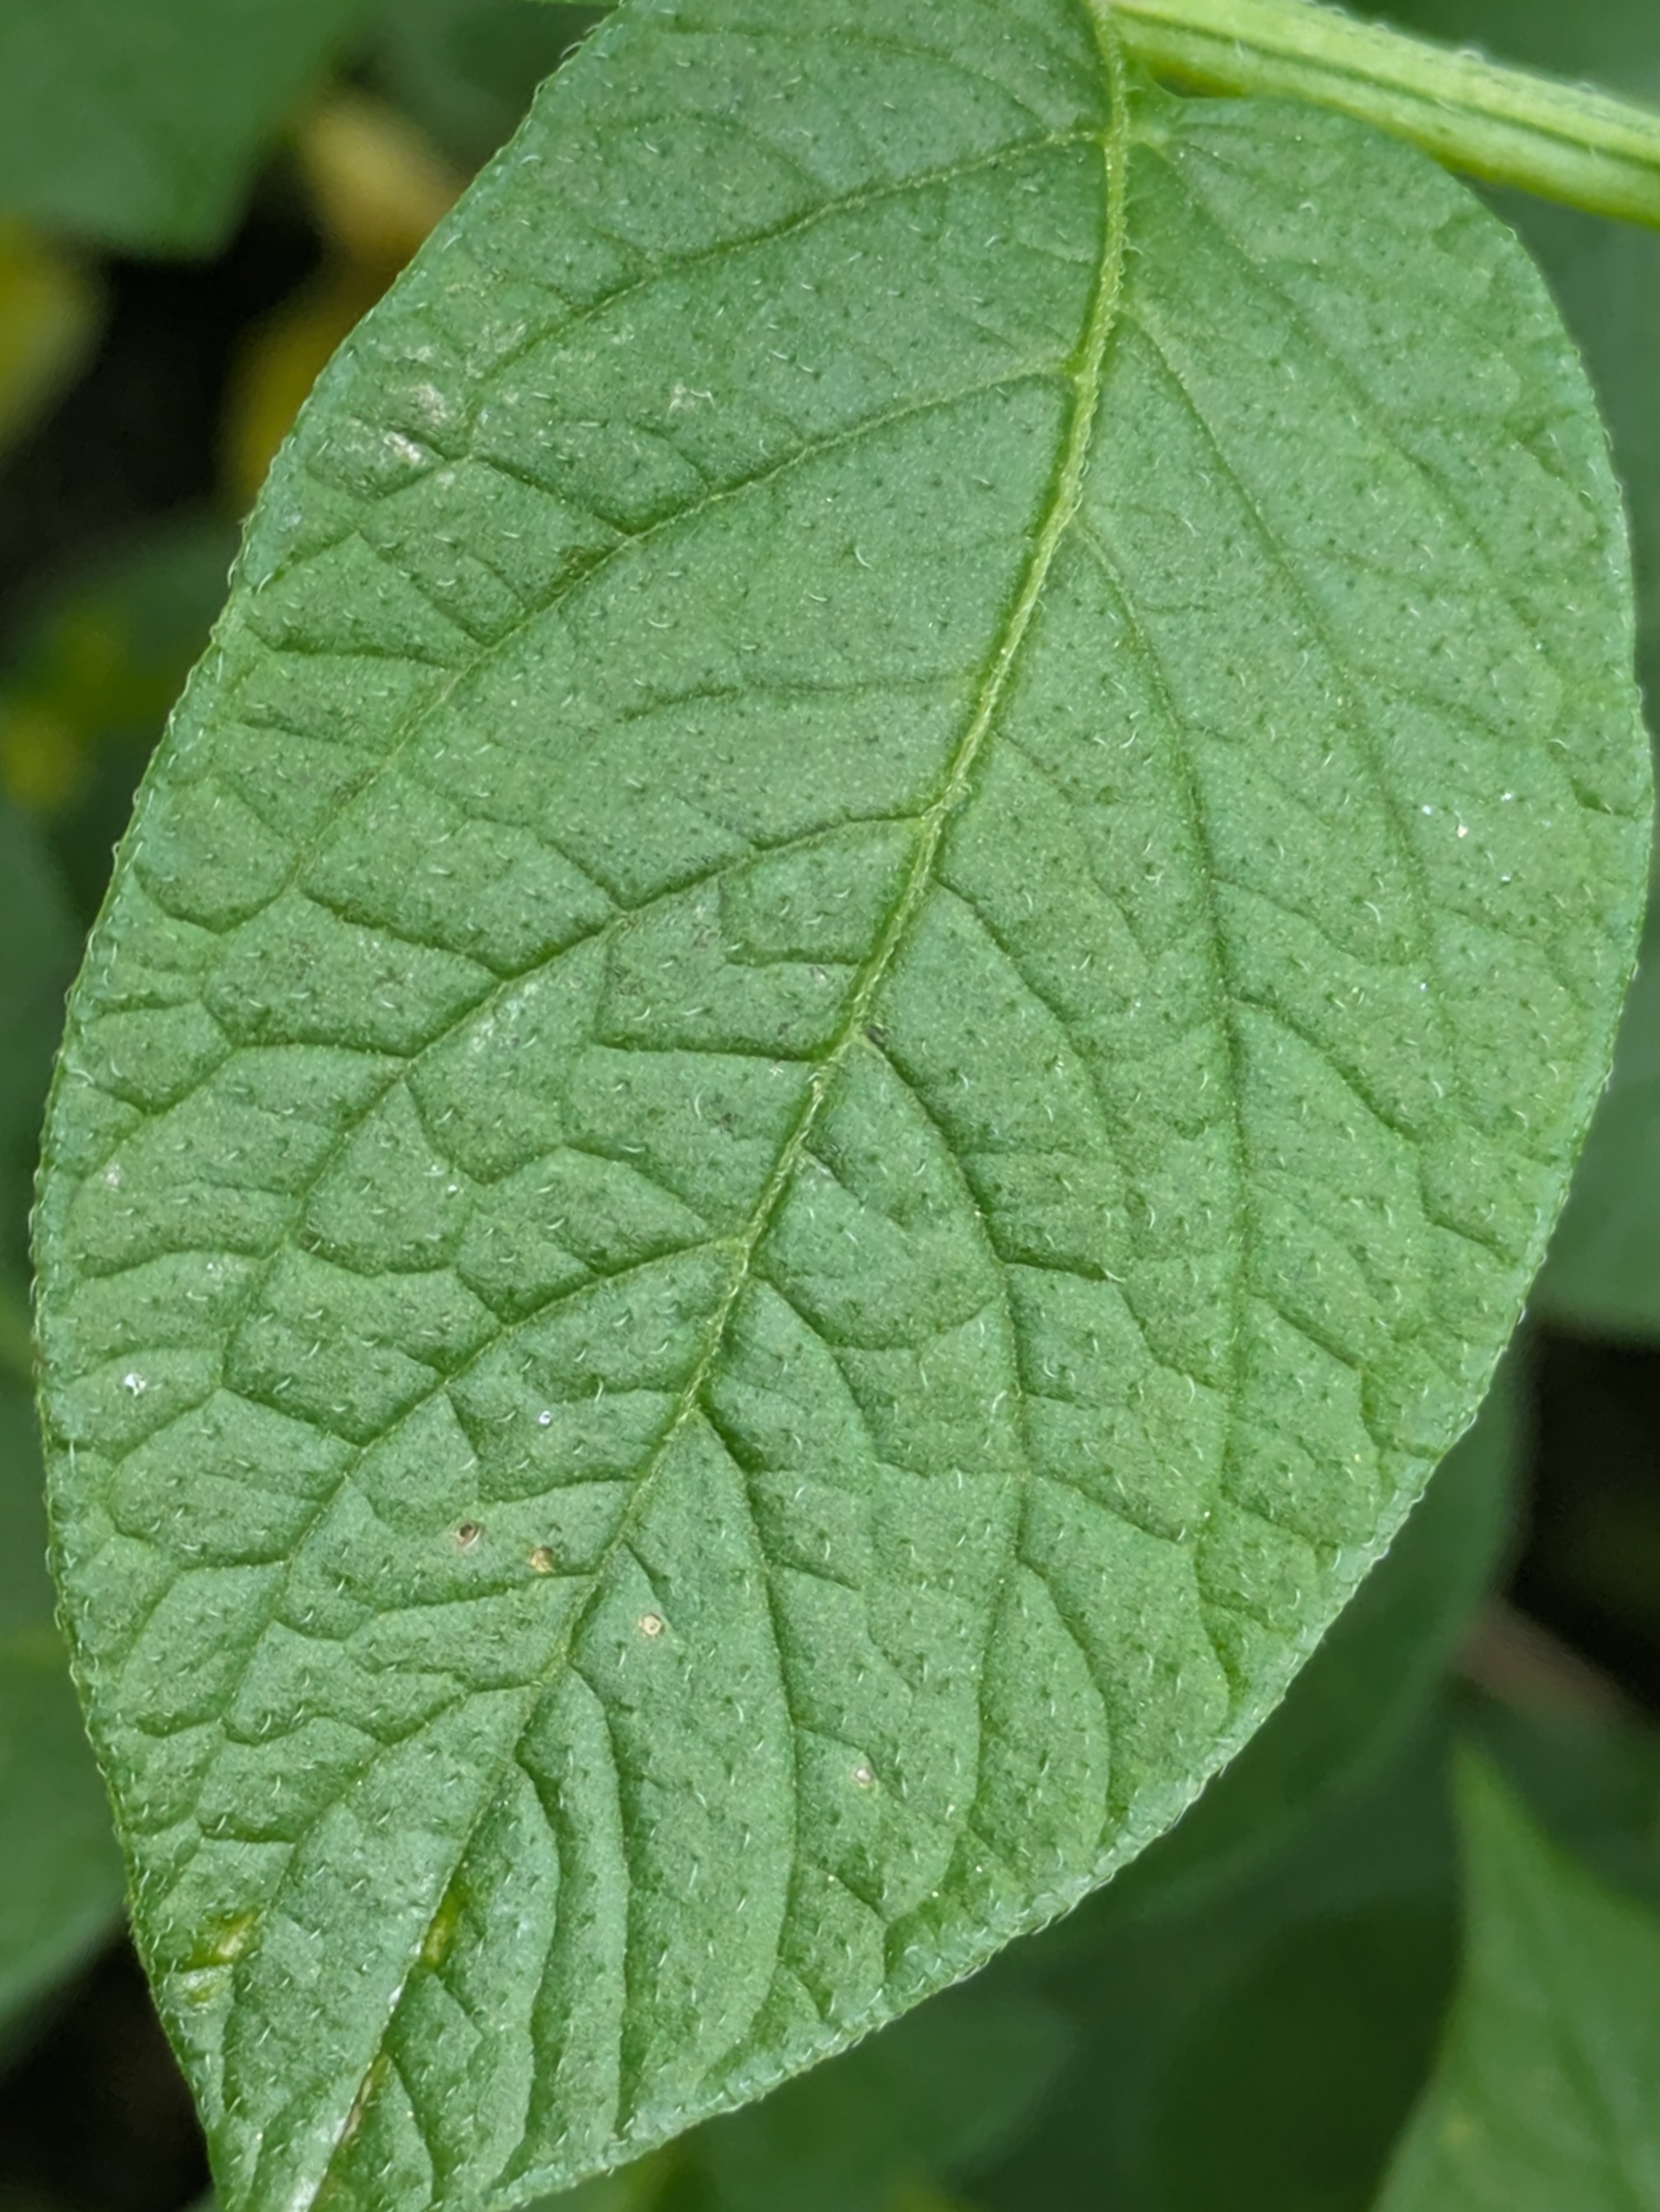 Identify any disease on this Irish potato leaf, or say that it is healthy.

healthy
